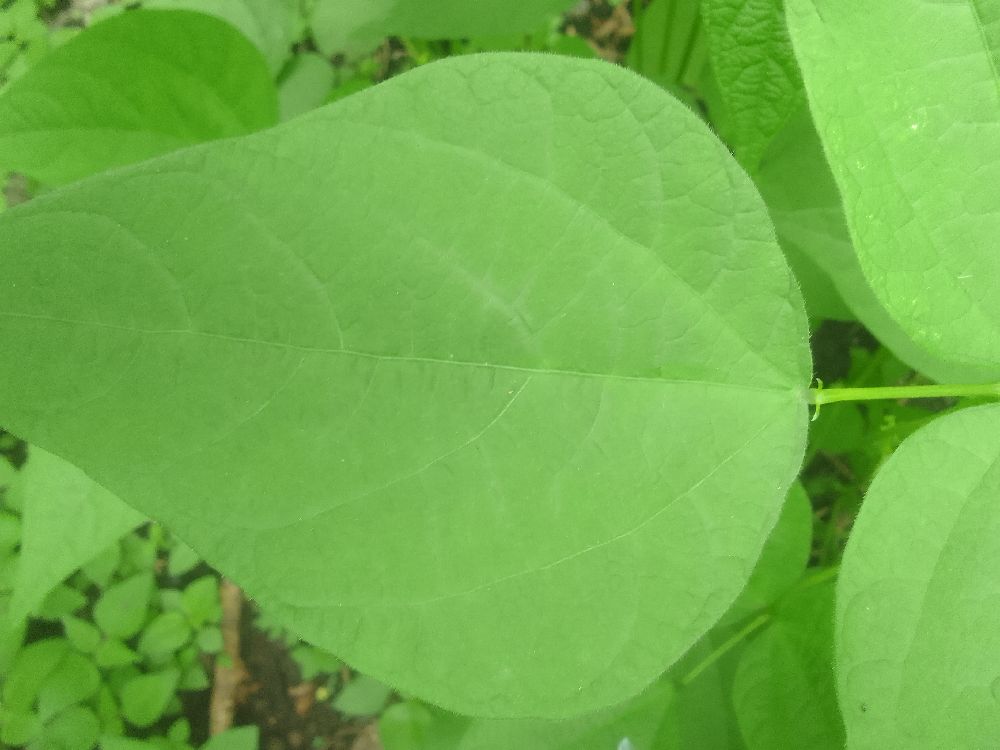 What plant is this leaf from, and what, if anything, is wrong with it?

common bean, healthy
